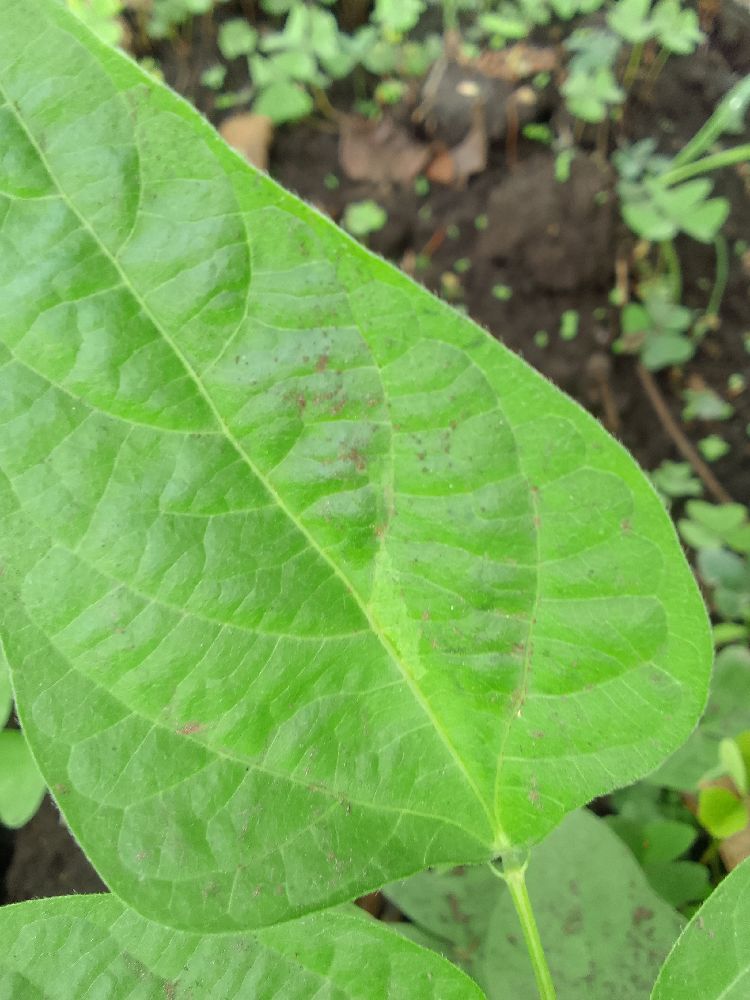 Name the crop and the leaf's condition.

common bean, healthy
